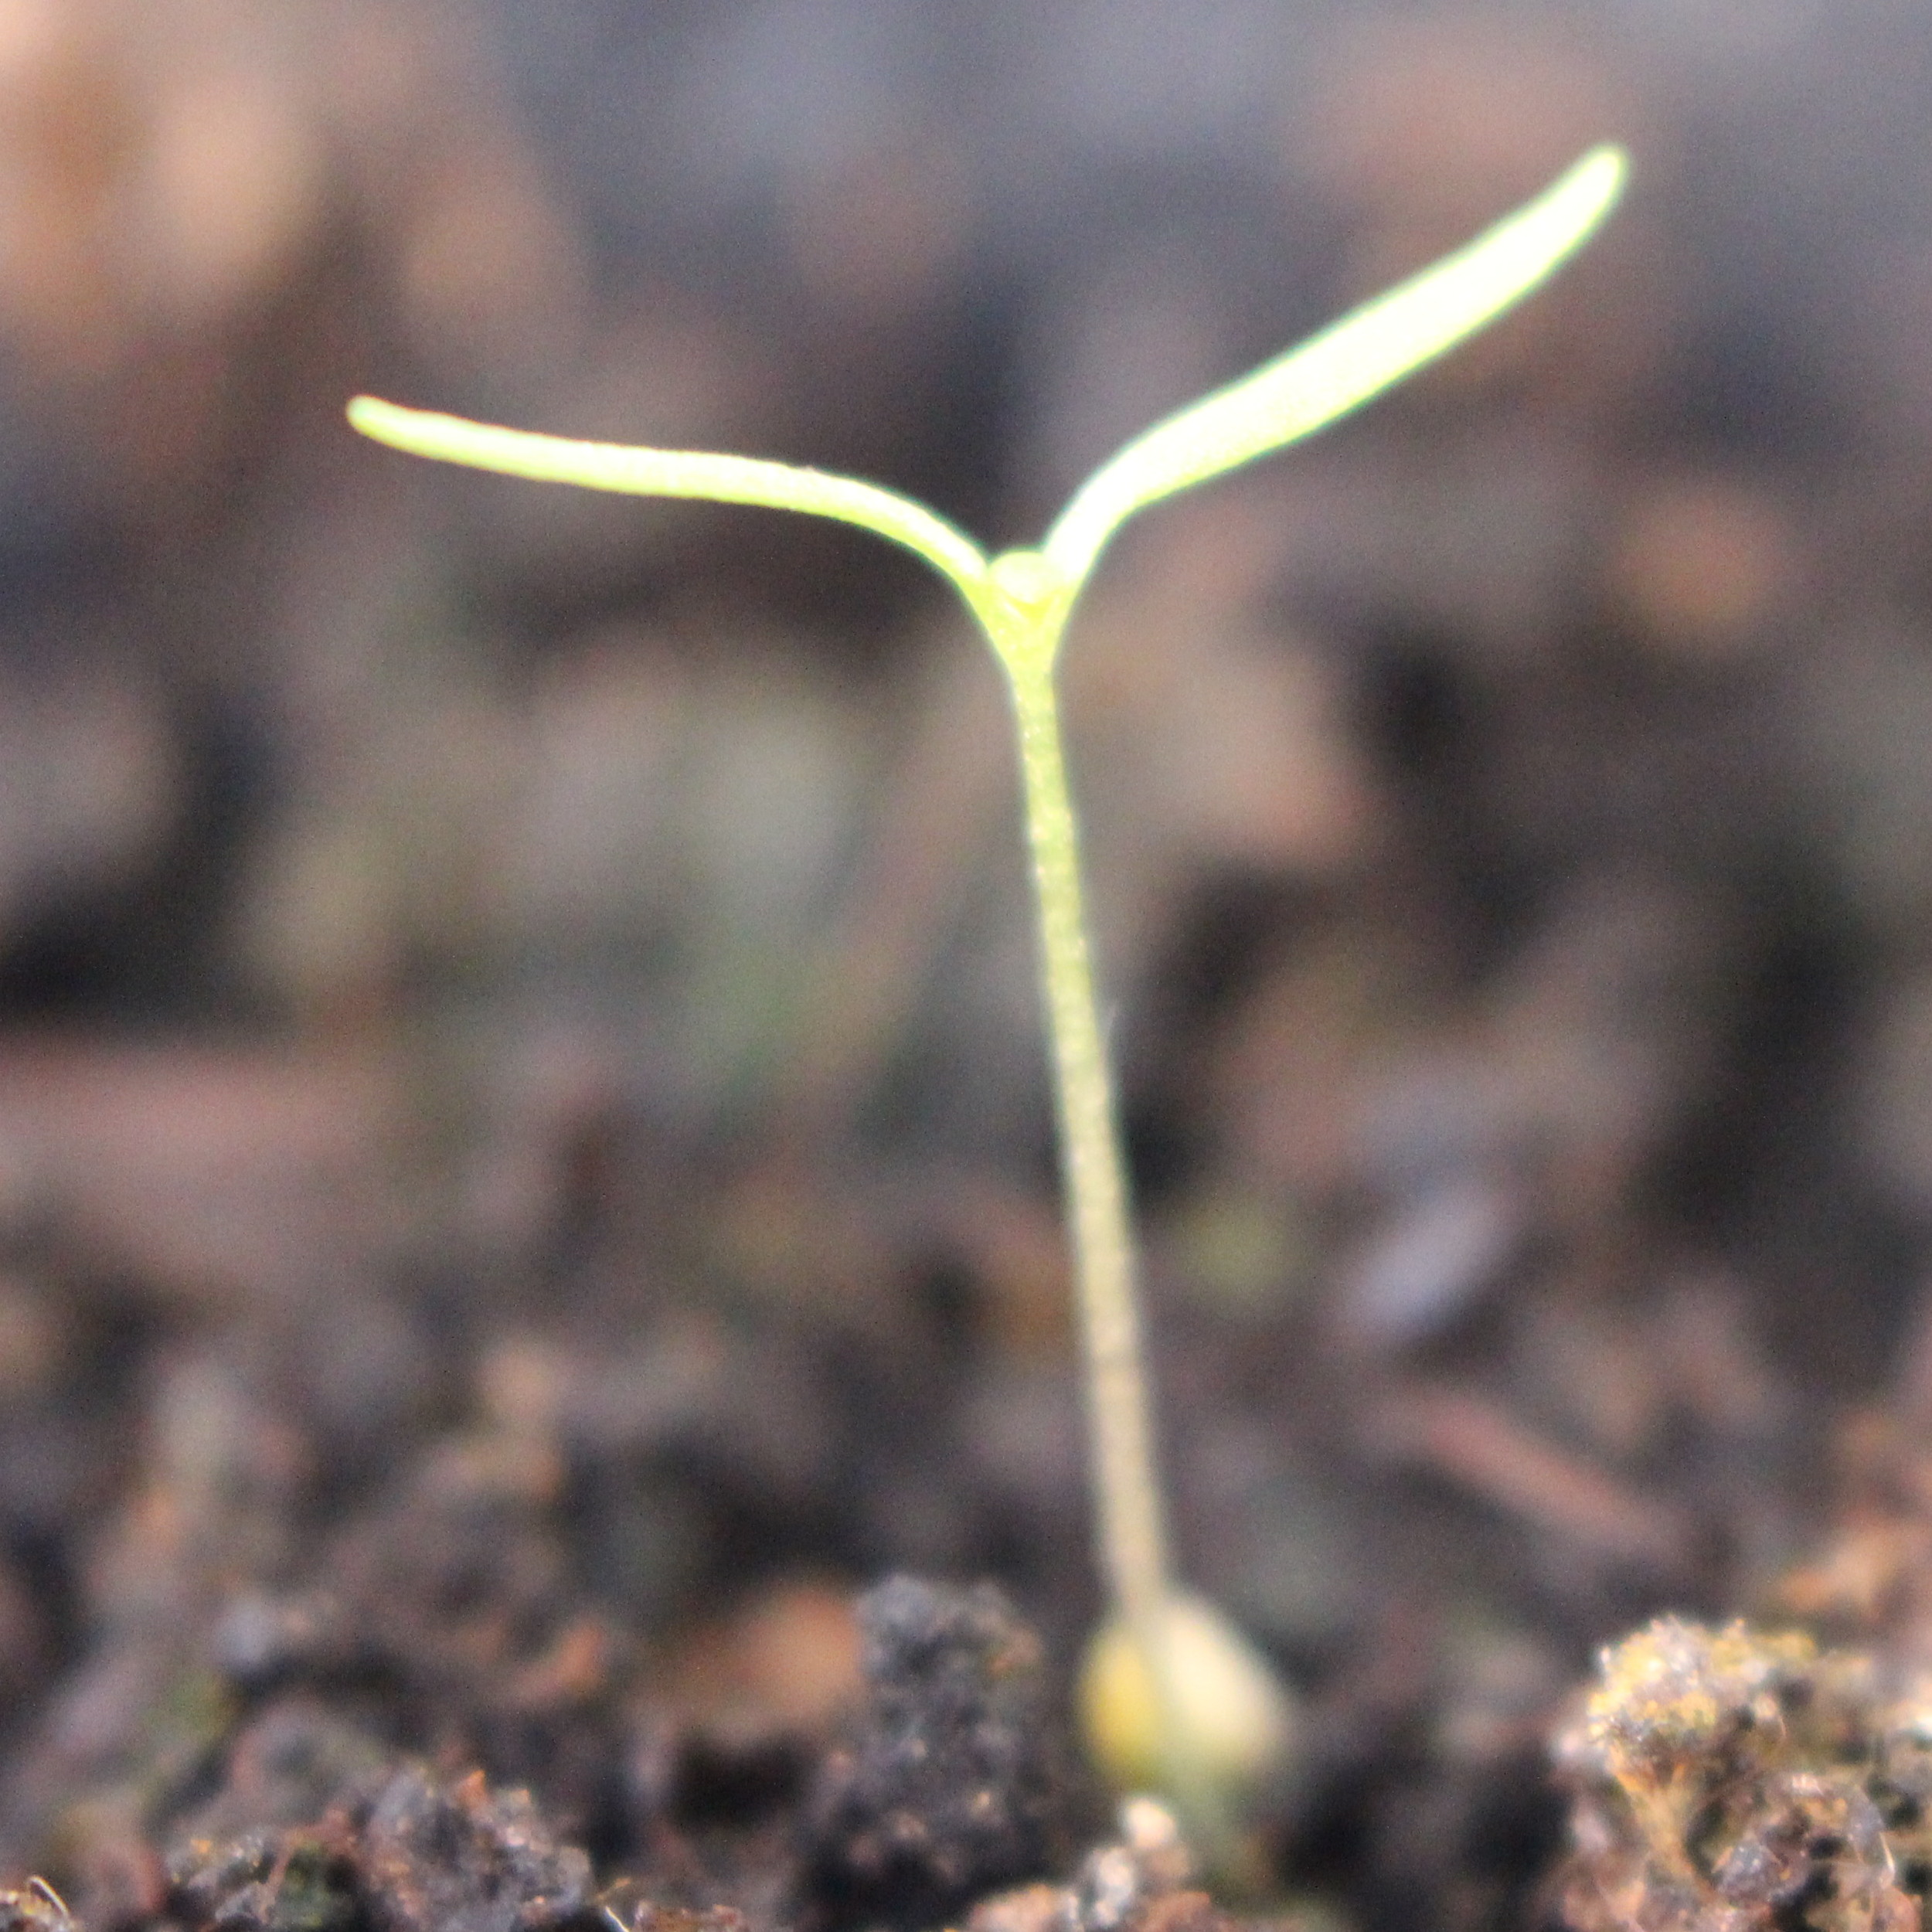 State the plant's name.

Papaver rhoeas
